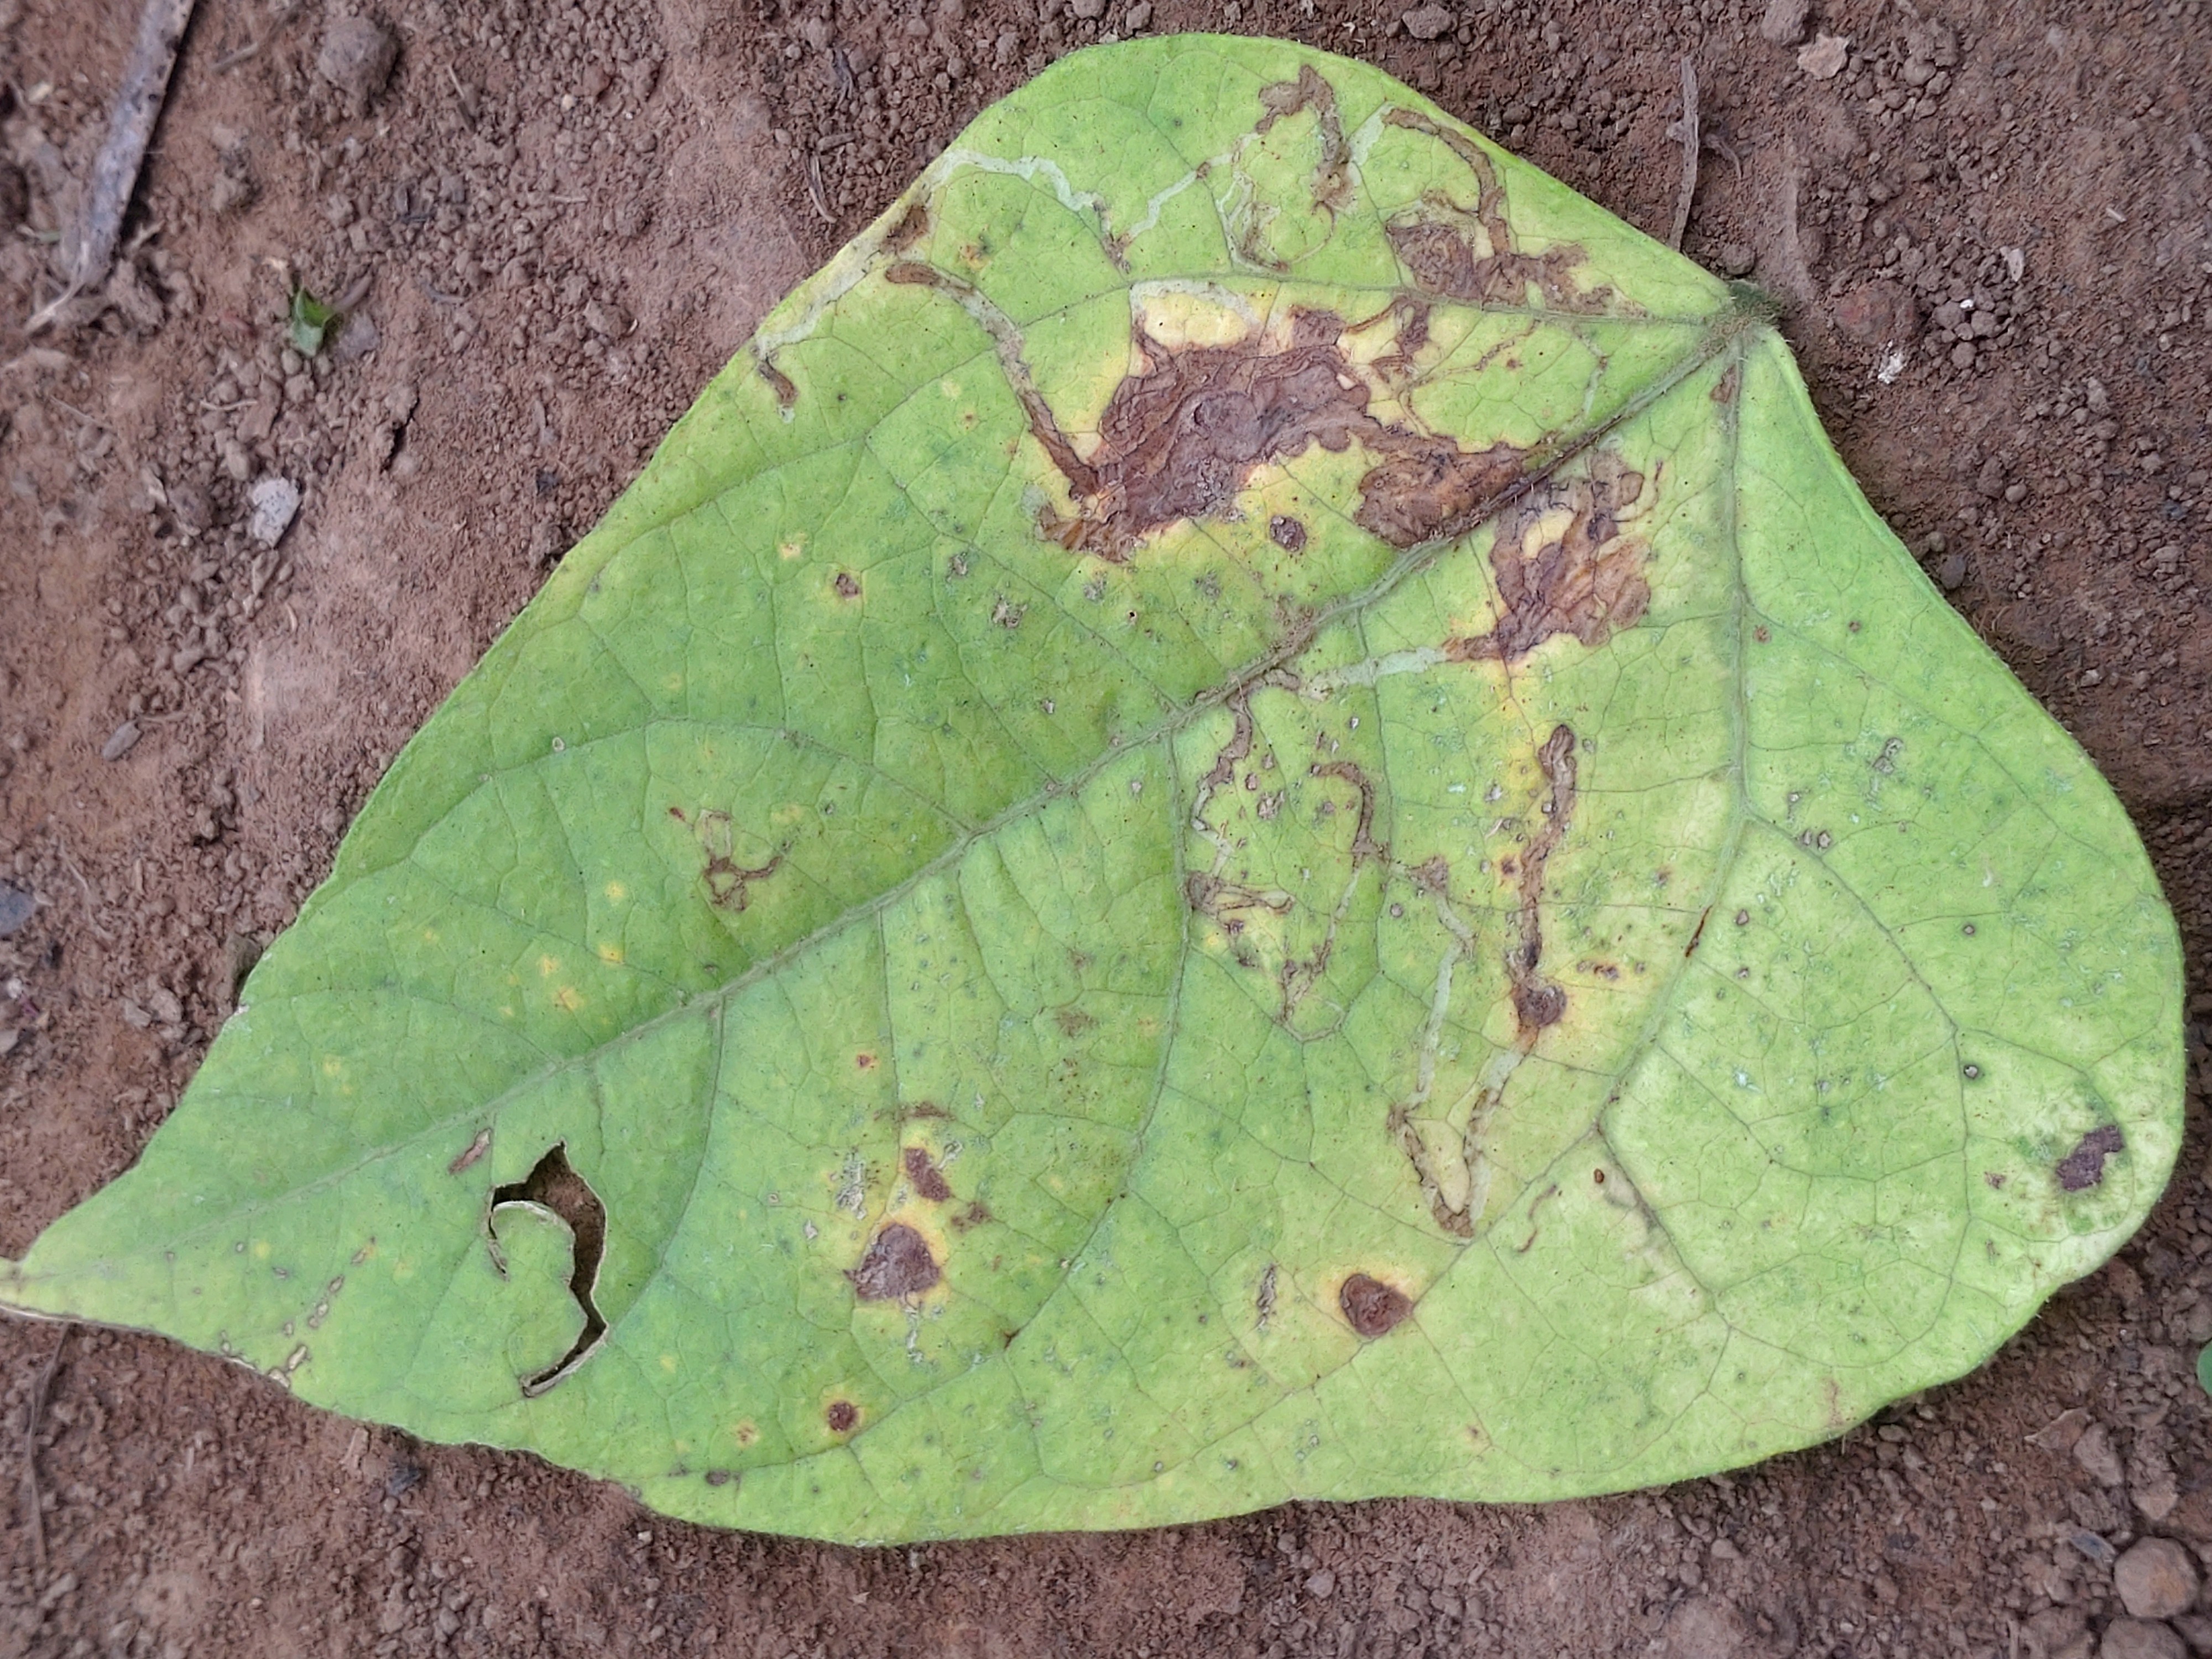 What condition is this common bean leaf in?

anthracnose
